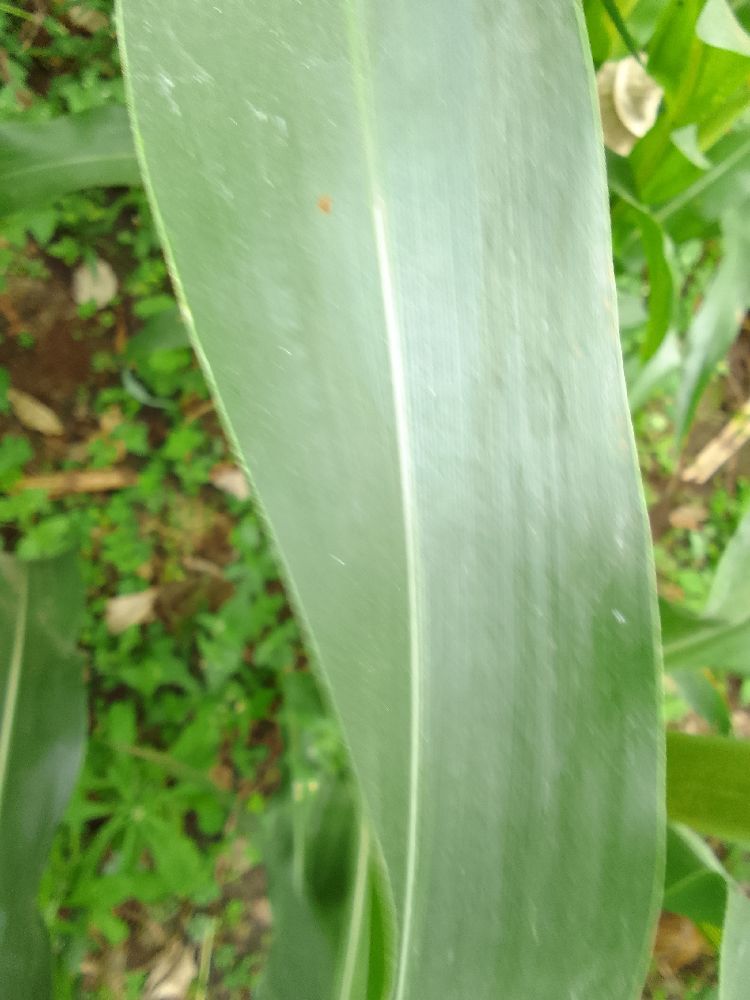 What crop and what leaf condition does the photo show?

maize, healthy
